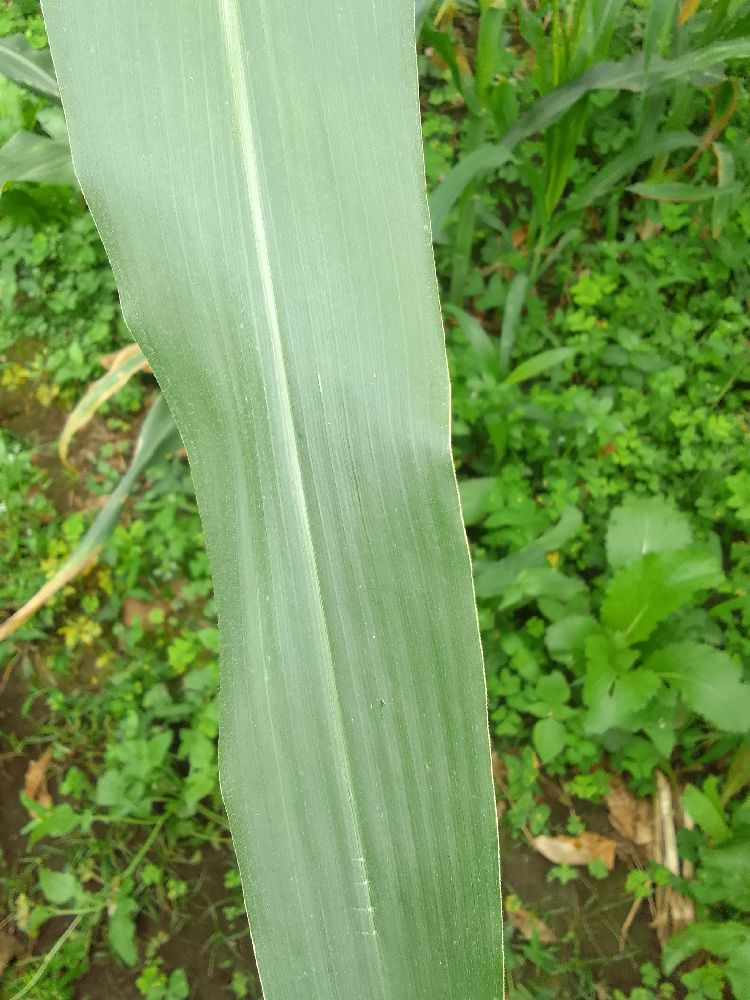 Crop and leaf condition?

maize, healthy
